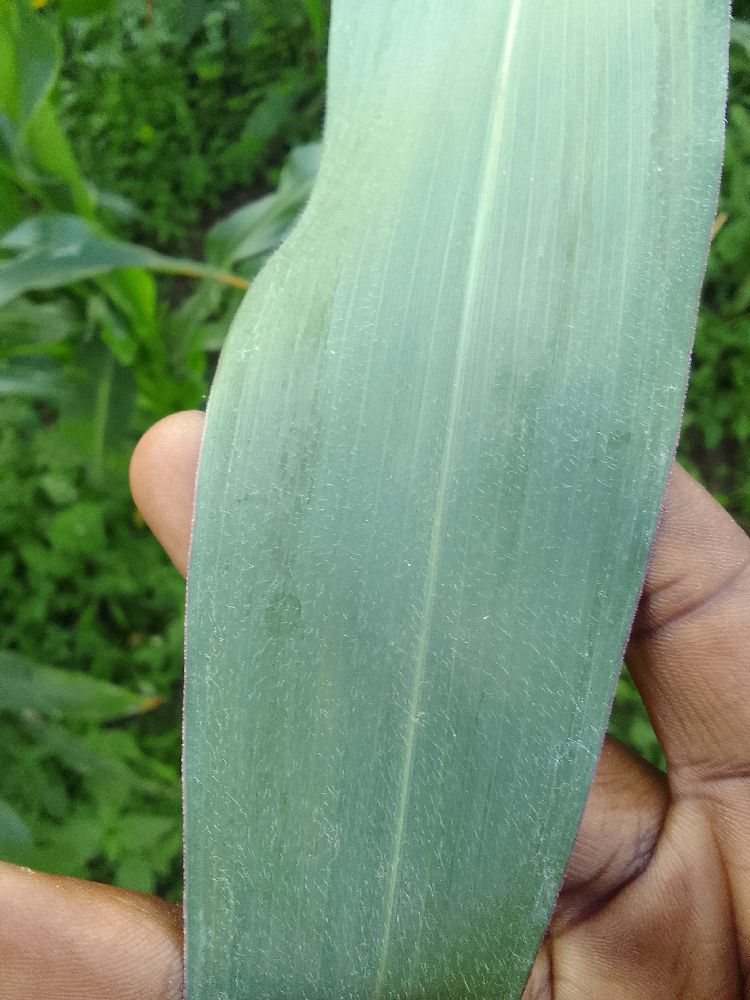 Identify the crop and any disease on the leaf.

maize, healthy
